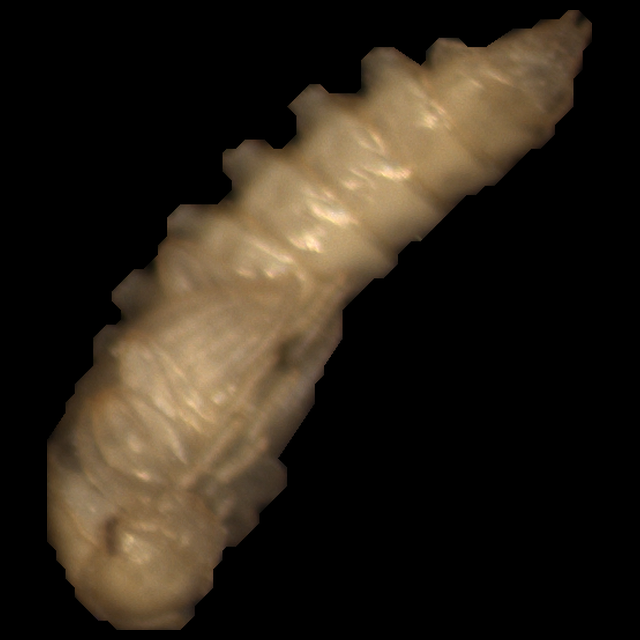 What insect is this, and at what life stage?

mealworm pupa
